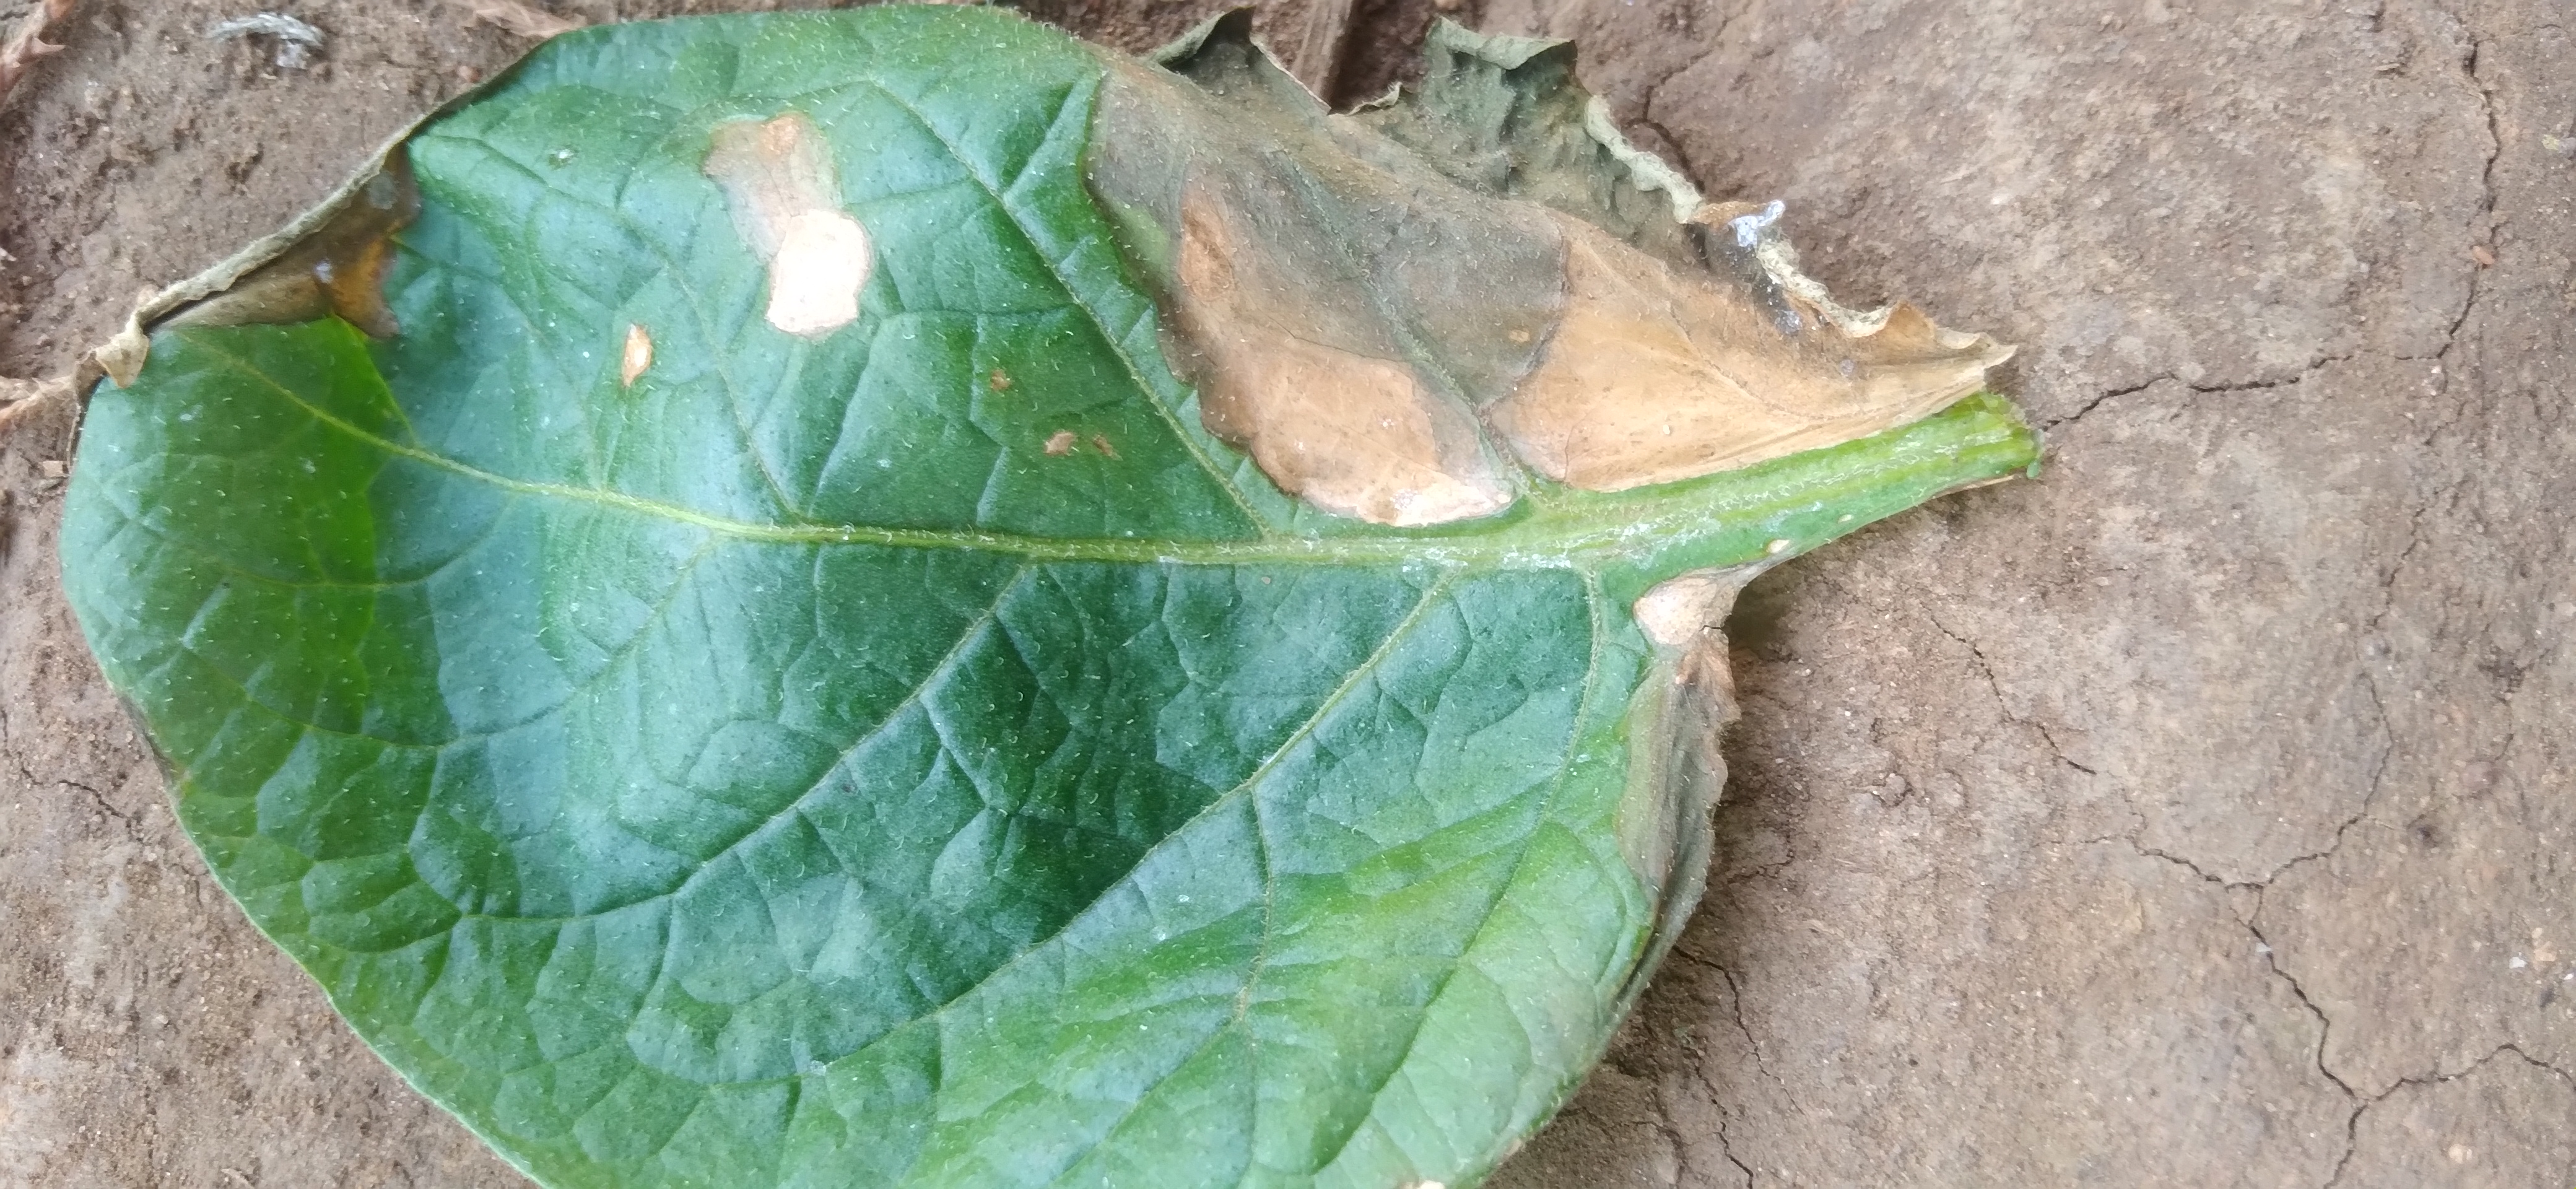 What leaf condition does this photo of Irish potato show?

early blight
